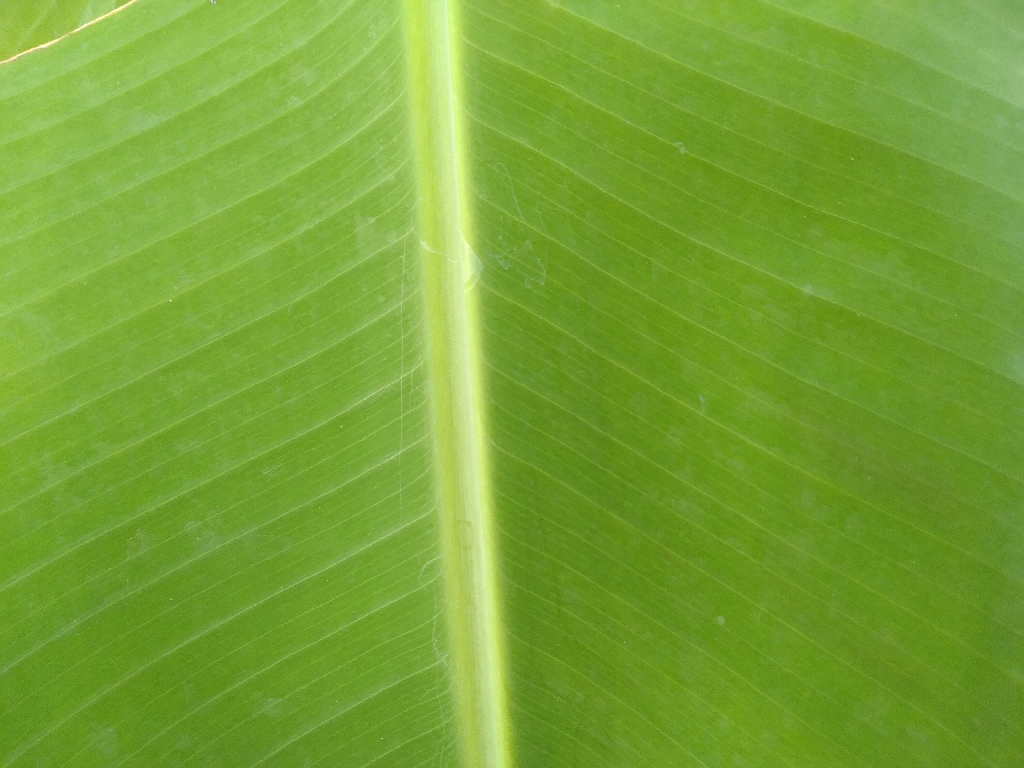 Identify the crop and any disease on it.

banana, healthy
